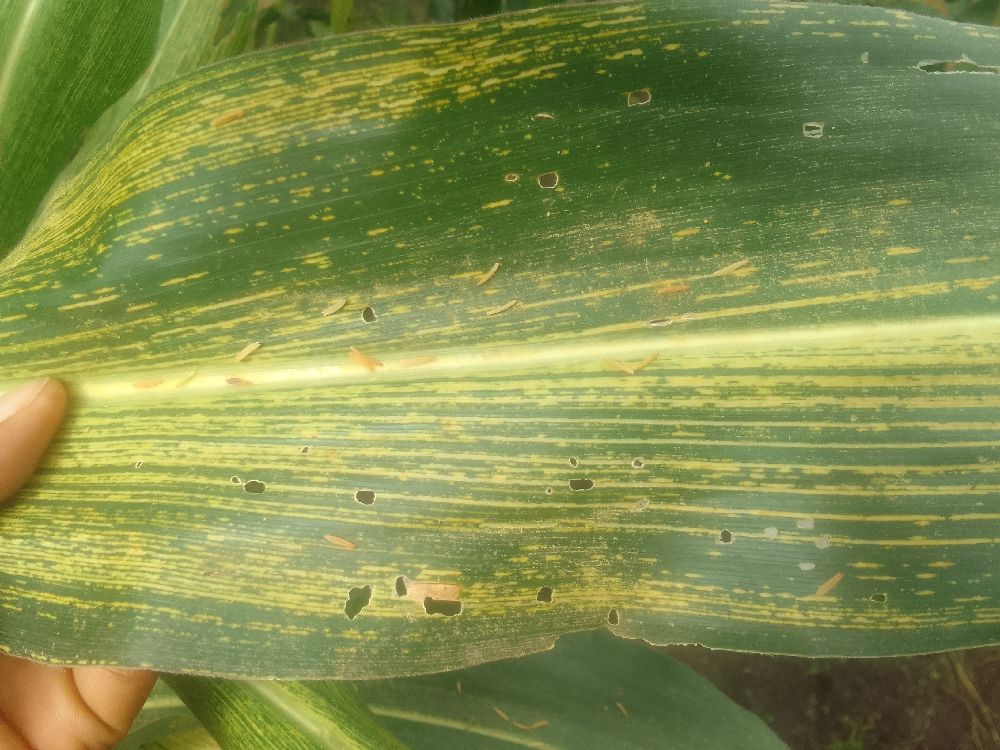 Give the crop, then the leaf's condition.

maize, maize streak virus
